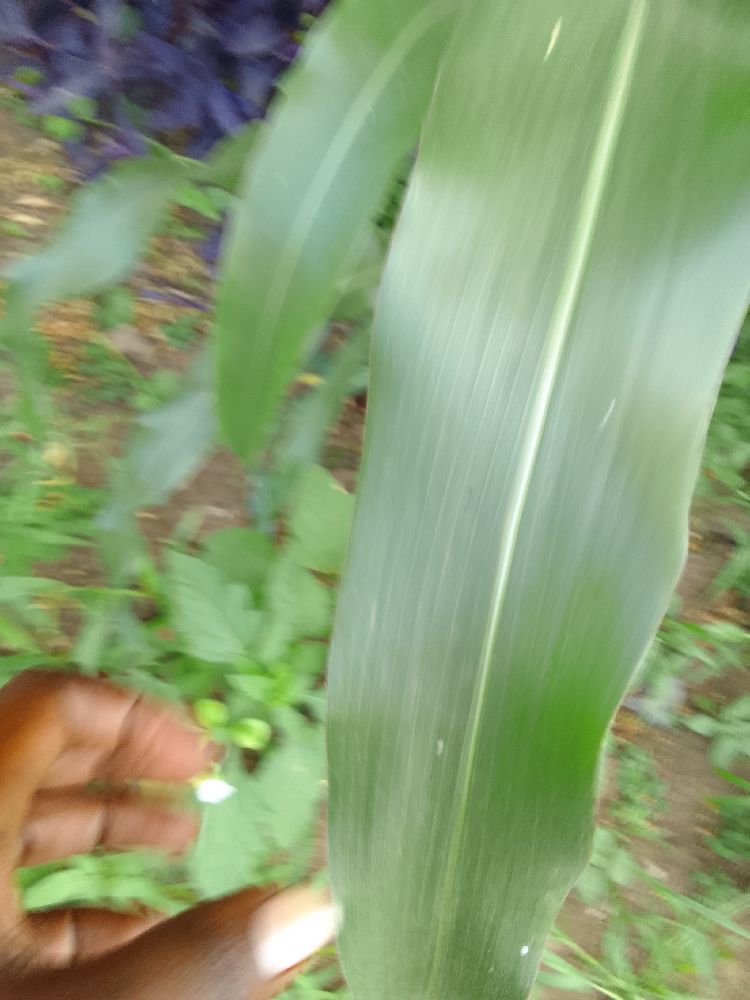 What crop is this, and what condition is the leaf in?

maize, healthy
